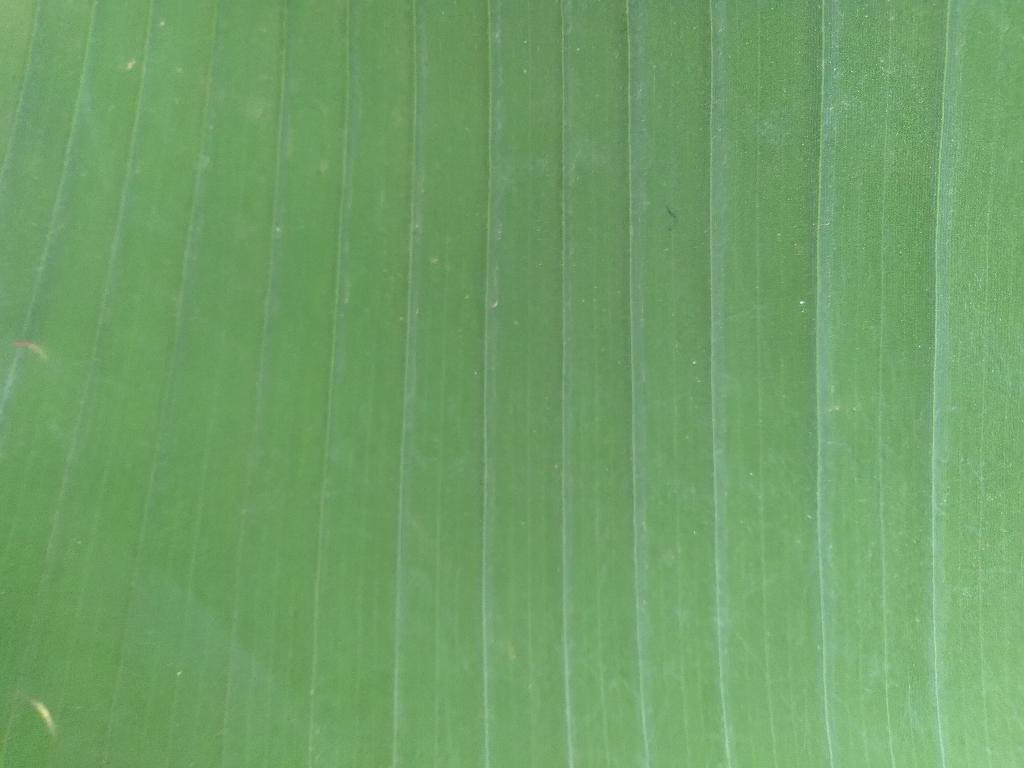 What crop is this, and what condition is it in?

banana, healthy
